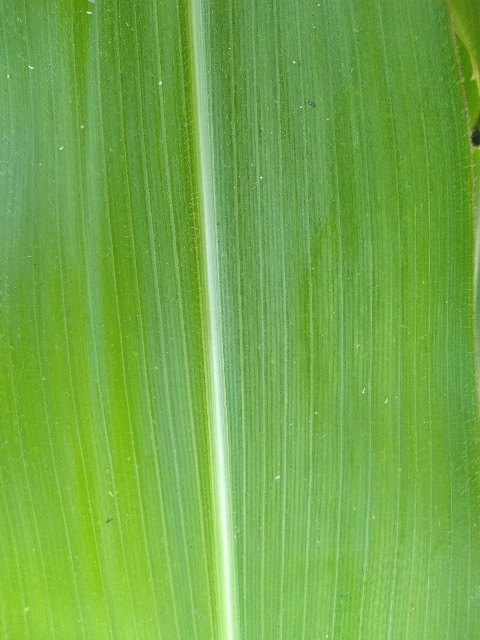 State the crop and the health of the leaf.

maize, healthy
